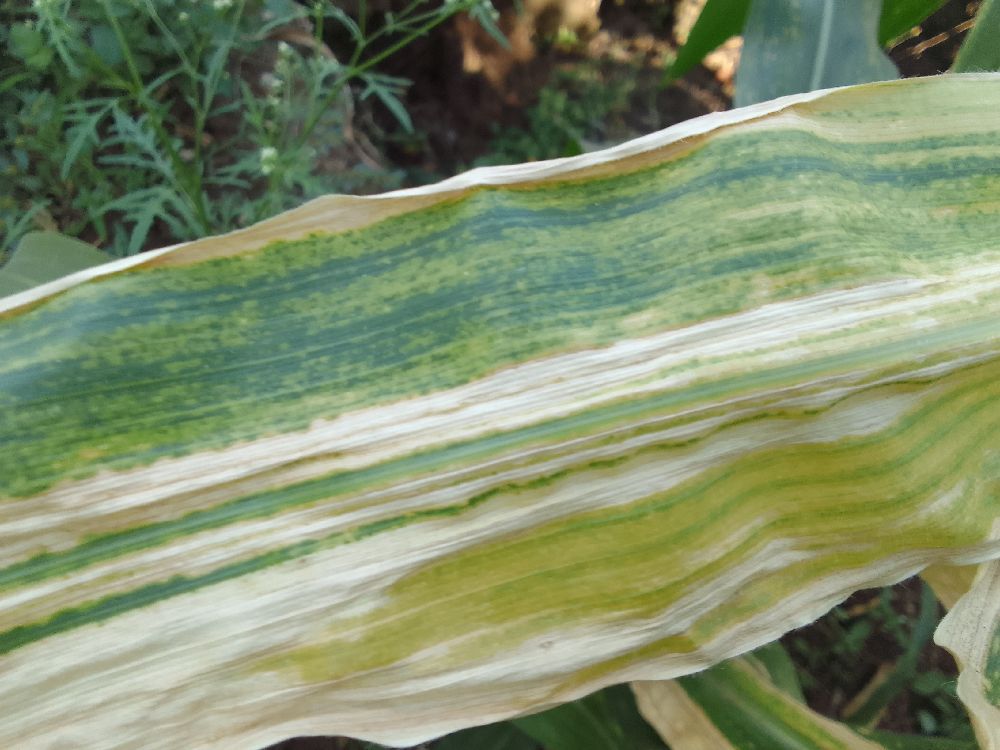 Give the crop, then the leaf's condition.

maize, maize lethal necrosis
